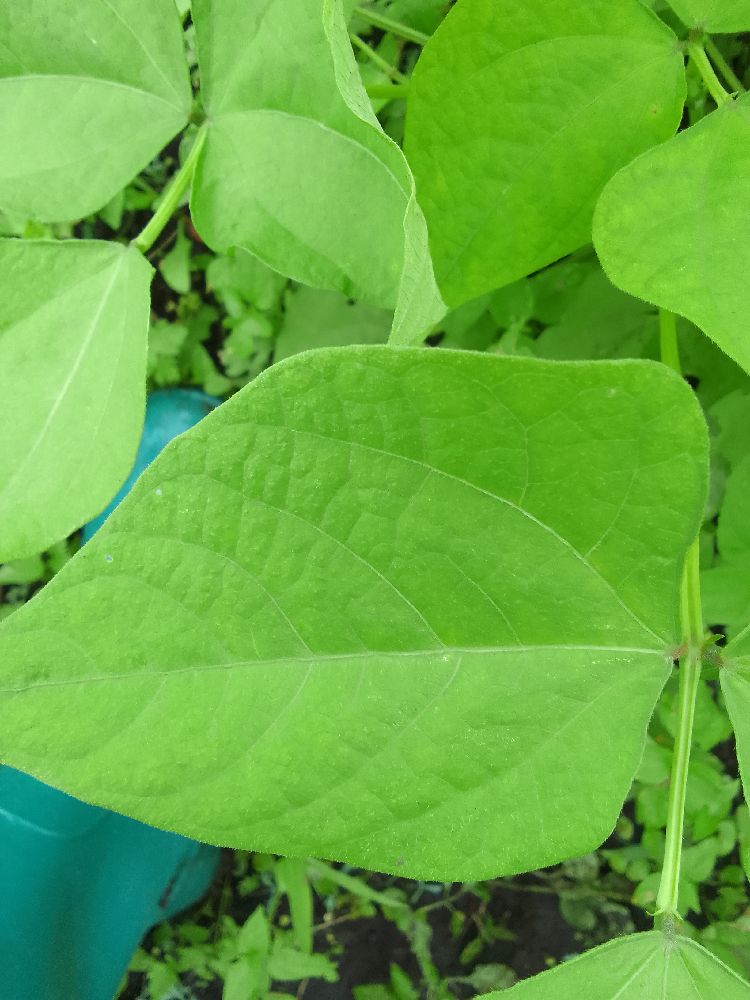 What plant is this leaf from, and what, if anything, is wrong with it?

common bean, healthy
